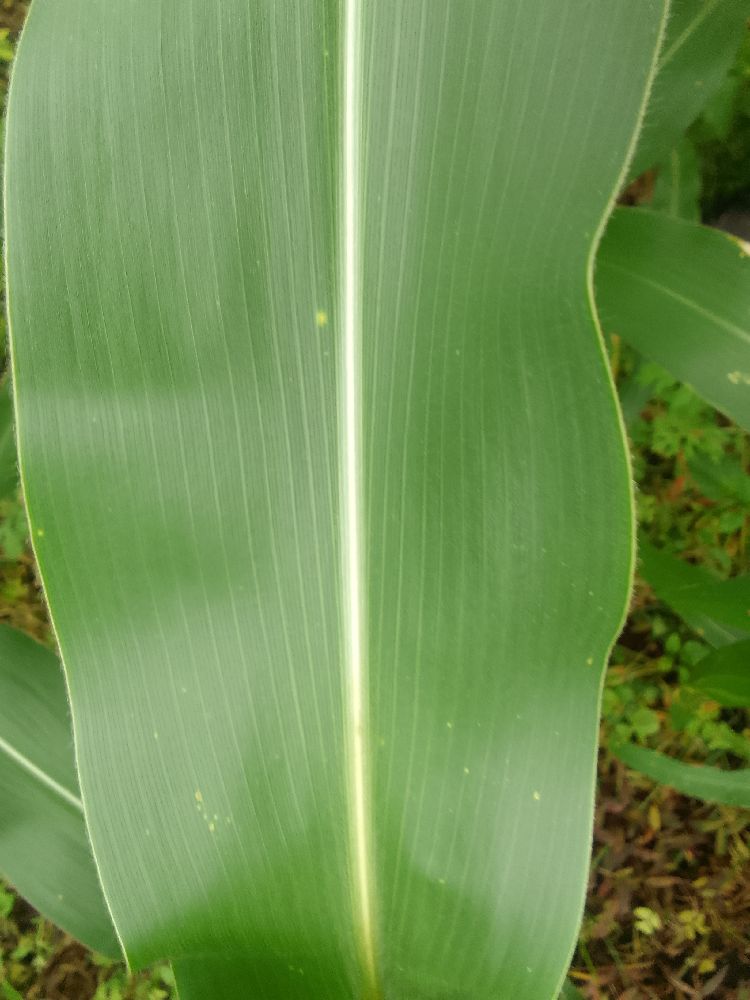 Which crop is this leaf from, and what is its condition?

maize, healthy
